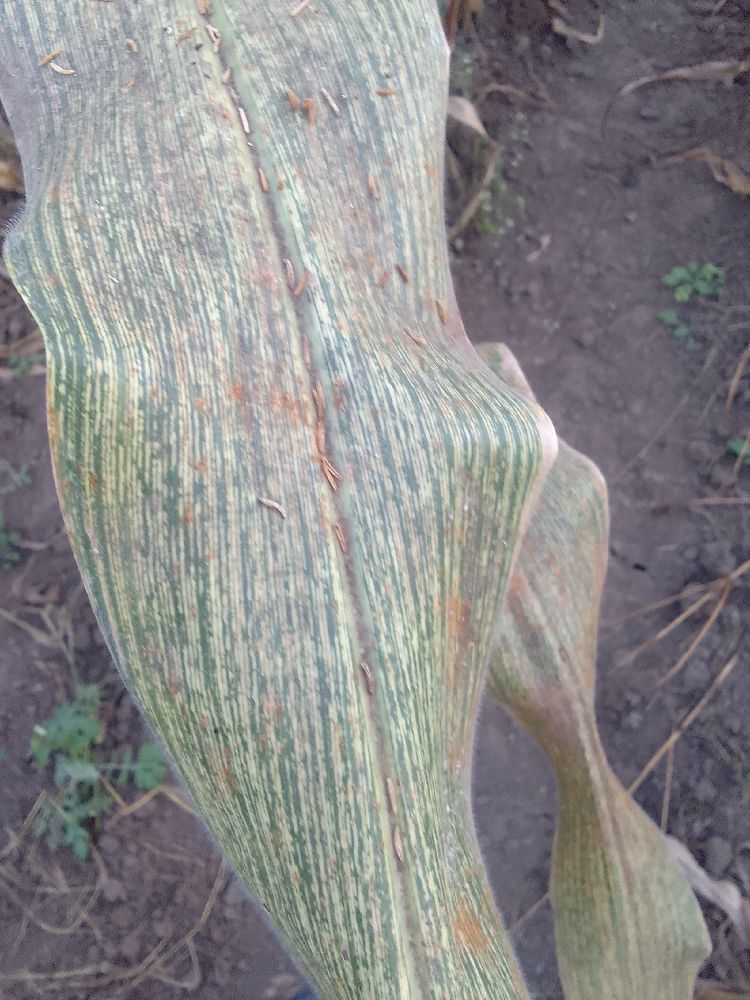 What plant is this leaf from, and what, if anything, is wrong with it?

maize, maize streak virus
